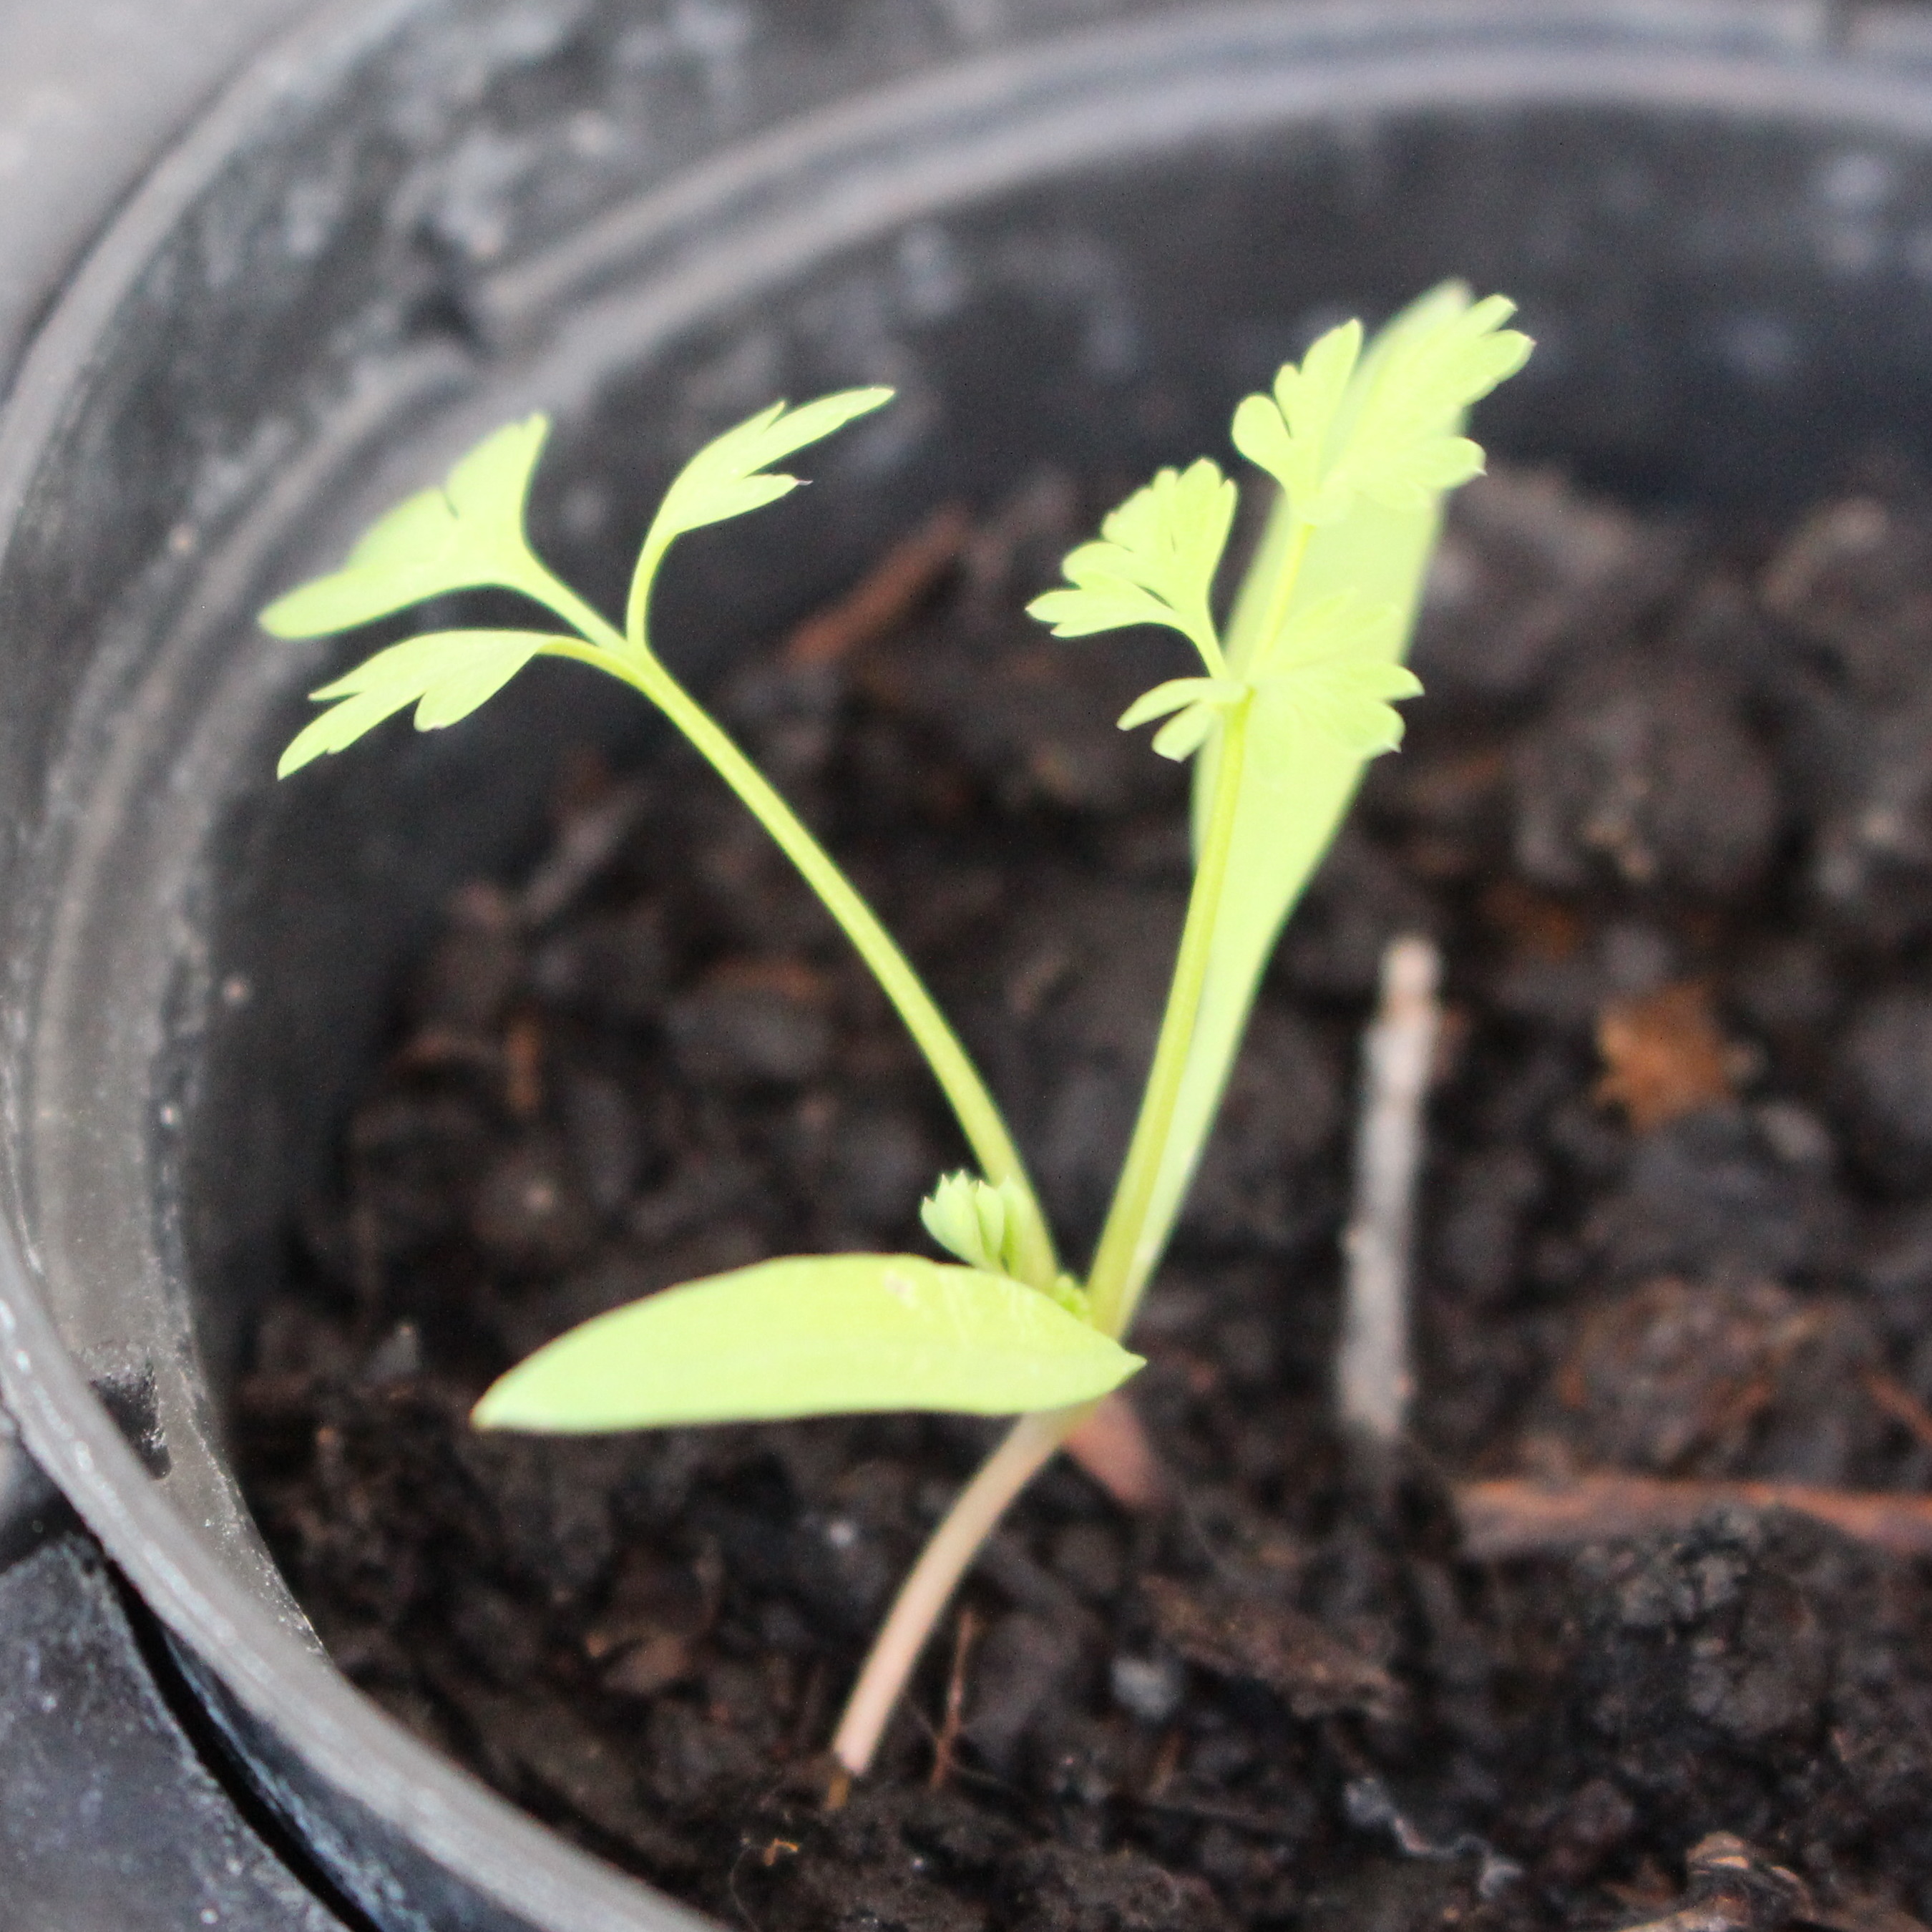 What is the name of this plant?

Fumaria officinalis
